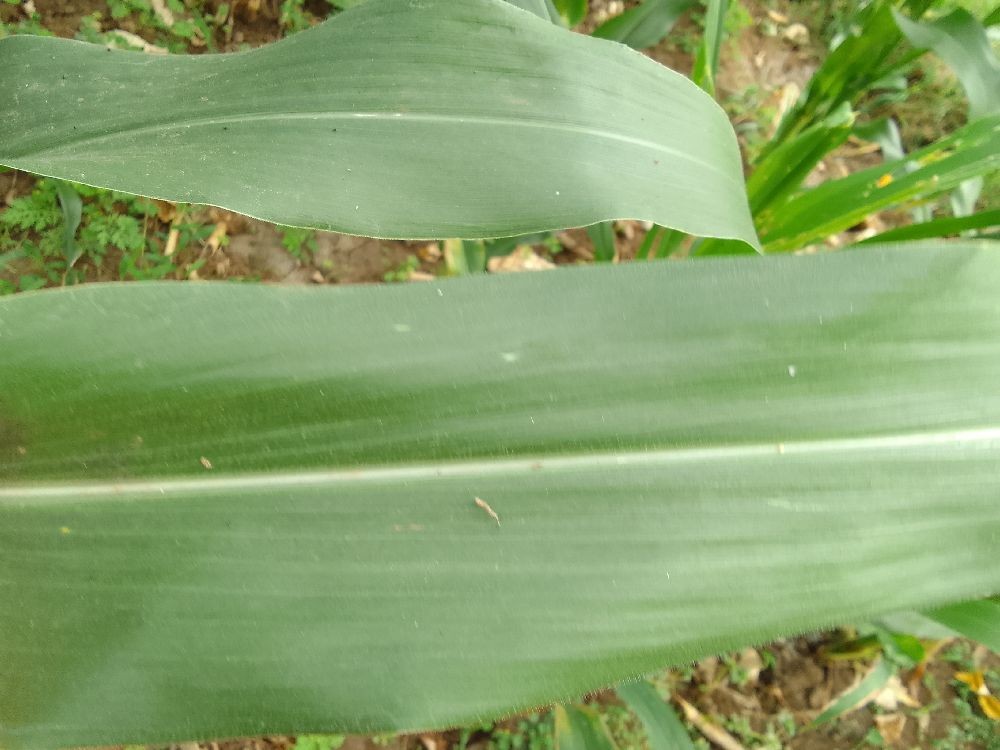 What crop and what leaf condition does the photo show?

maize, healthy
